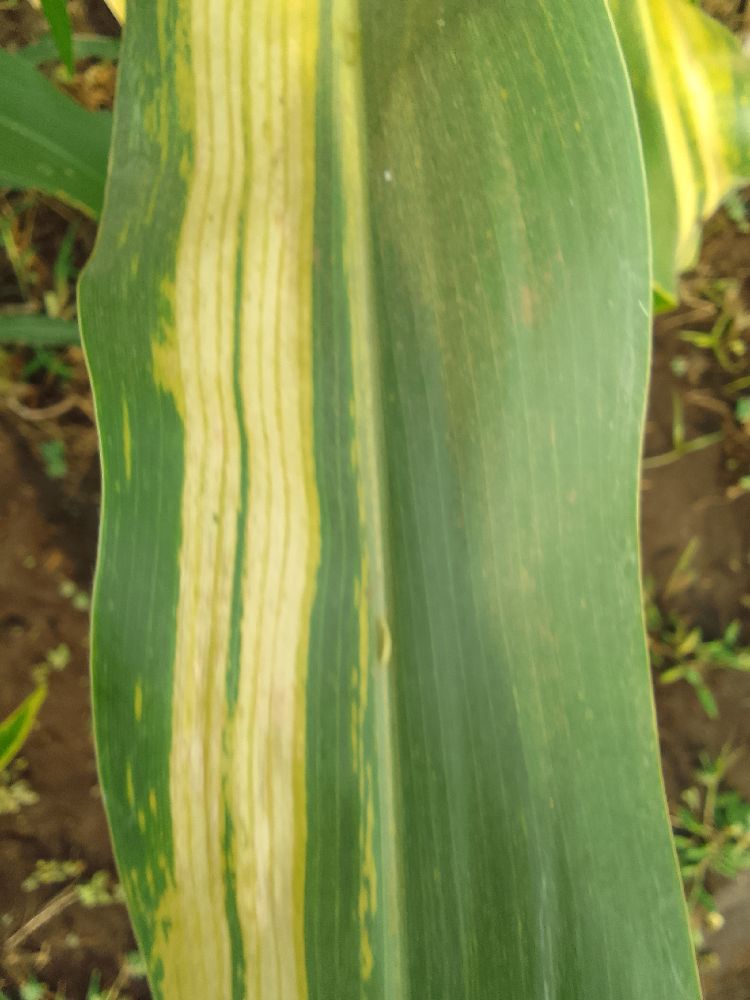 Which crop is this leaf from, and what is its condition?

maize, maize lethal necrosis
